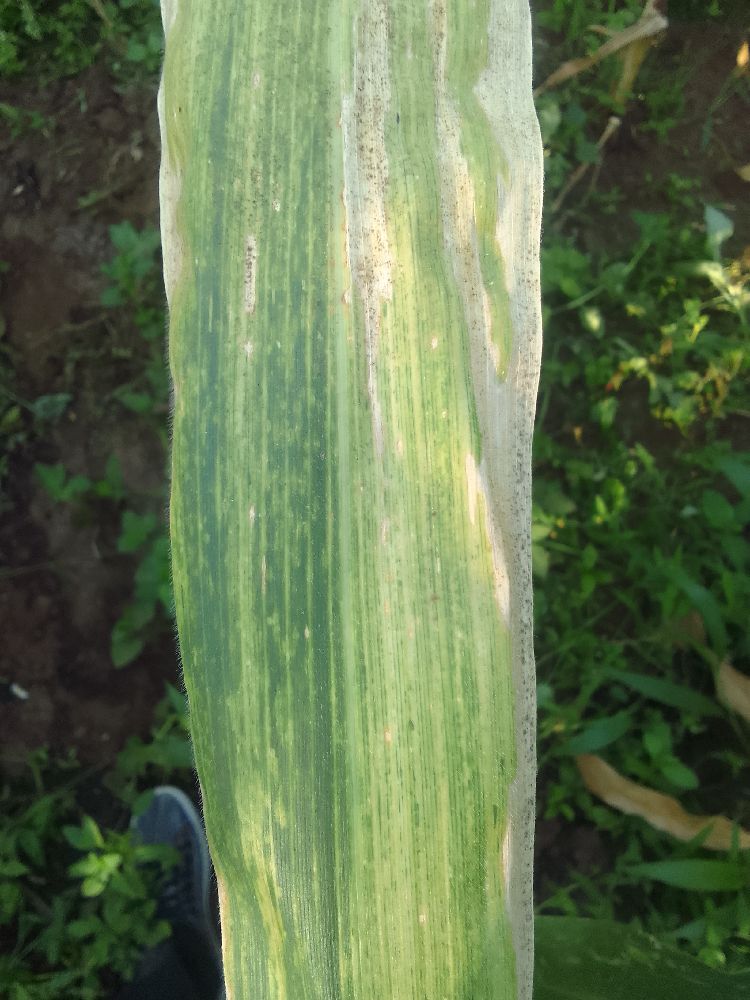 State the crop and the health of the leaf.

maize, maize lethal necrosis
